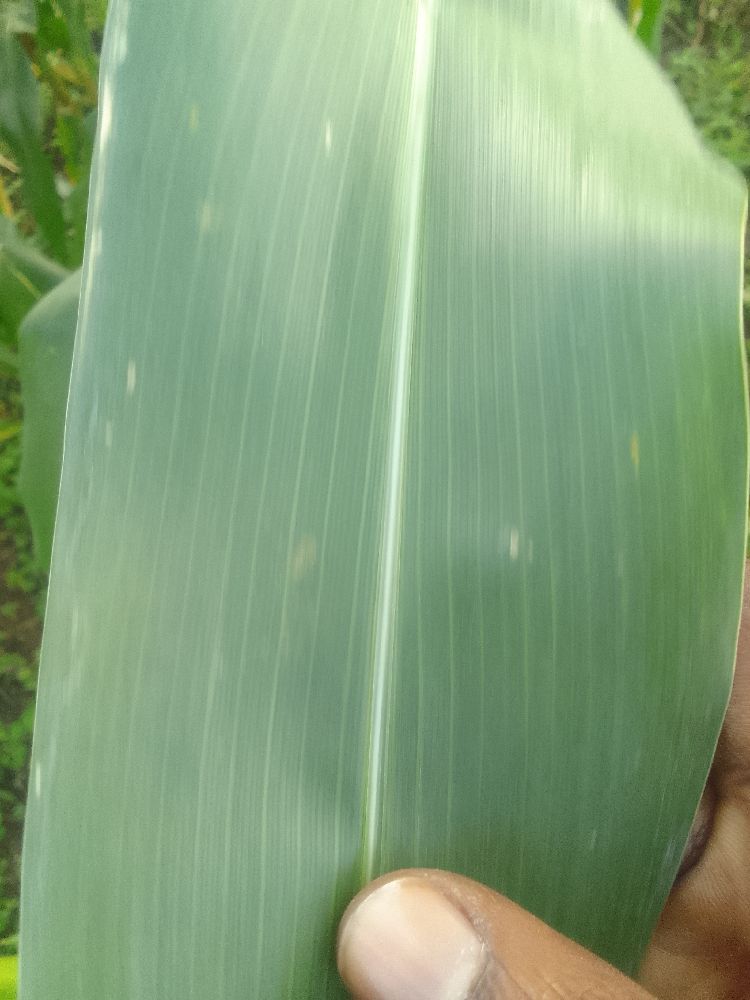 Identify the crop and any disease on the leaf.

maize, healthy
